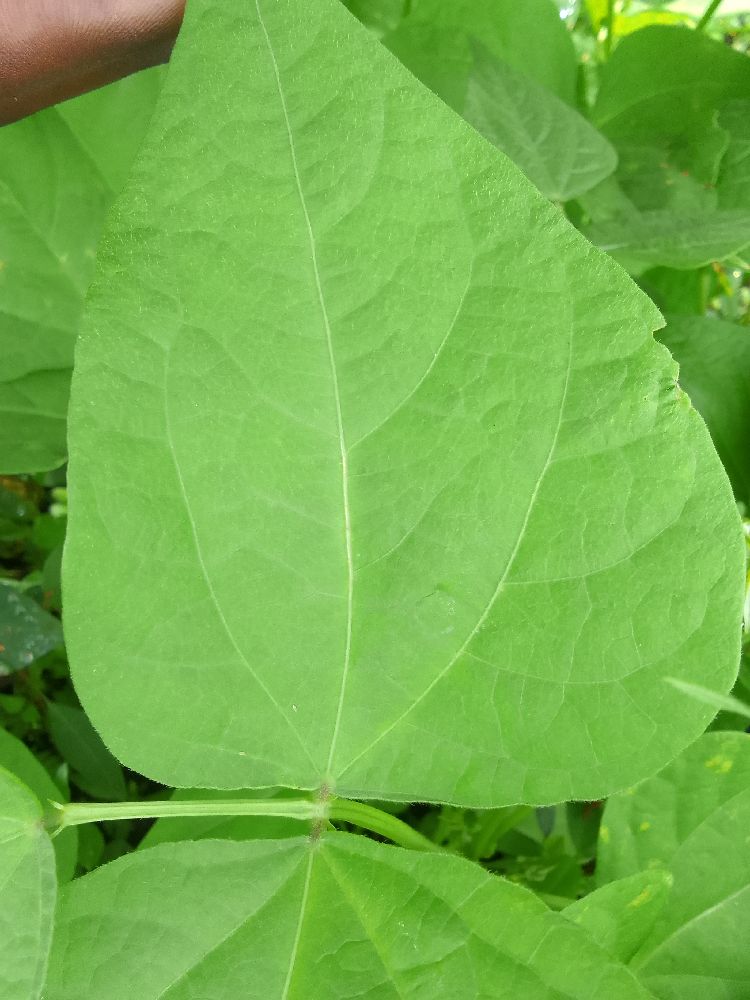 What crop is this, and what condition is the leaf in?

common bean, healthy
